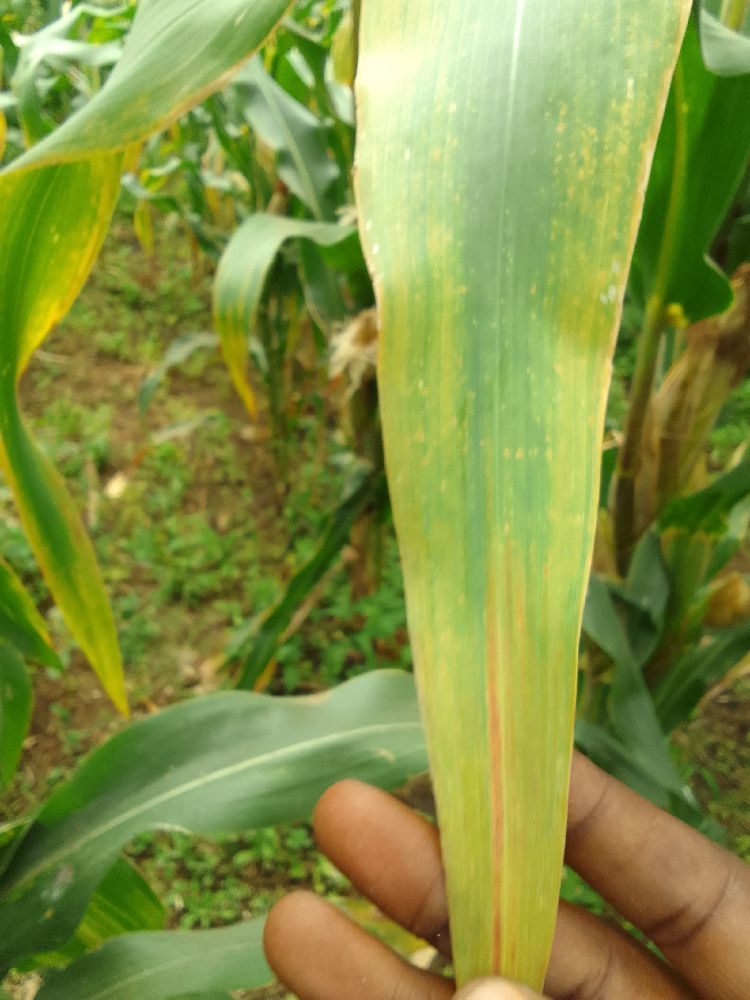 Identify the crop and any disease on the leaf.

maize, maize lethal necrosis
